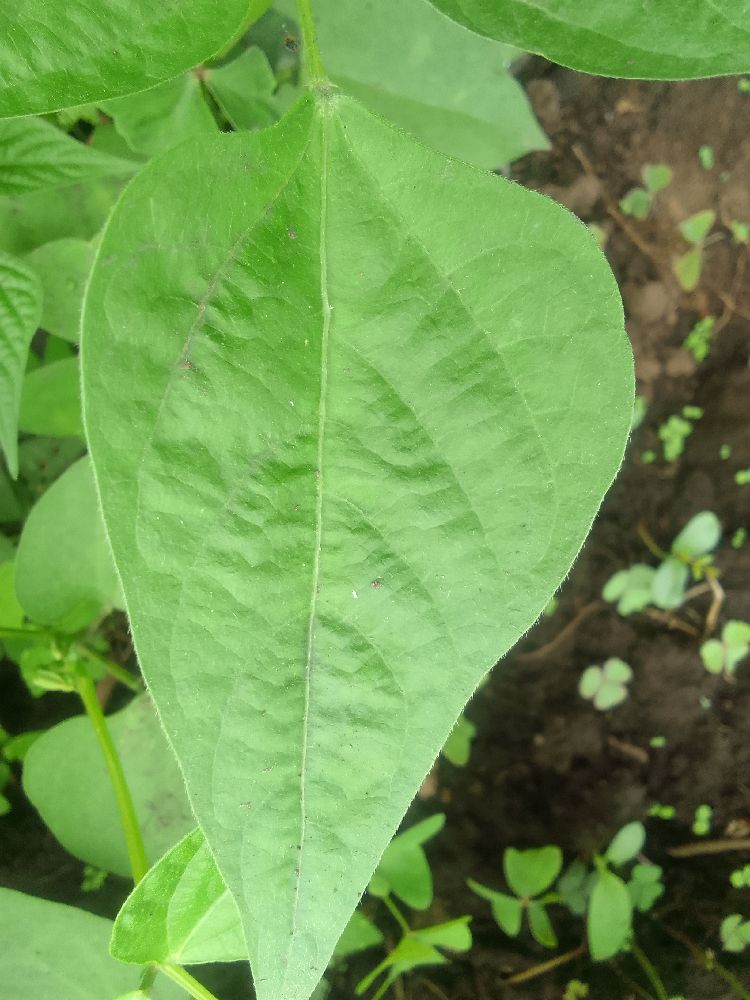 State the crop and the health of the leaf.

common bean, healthy
